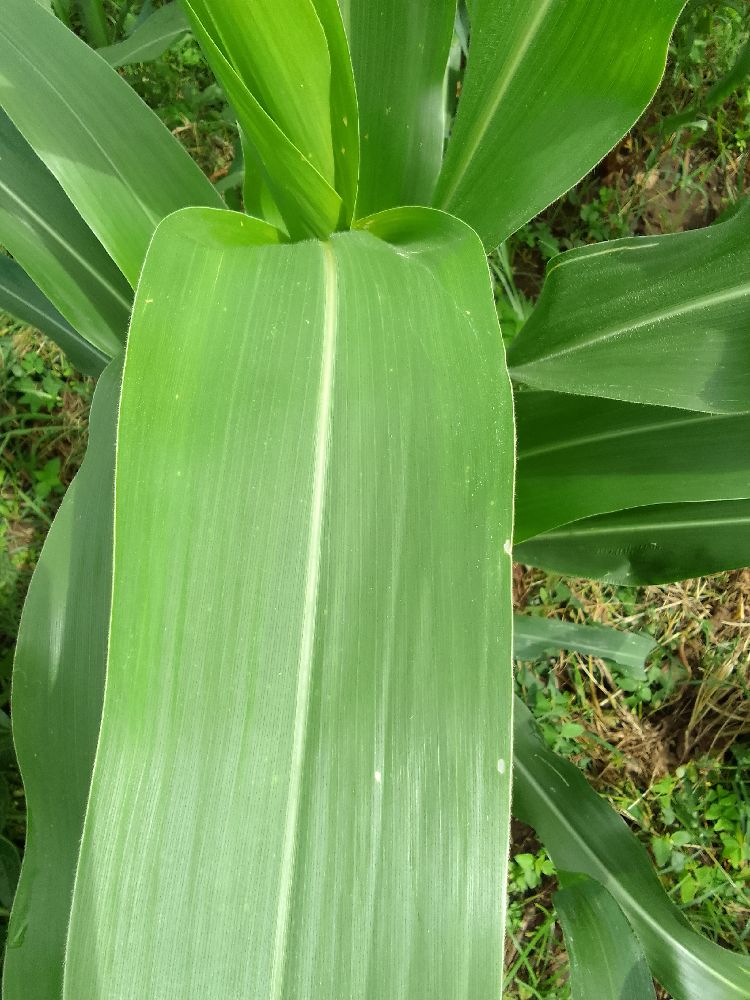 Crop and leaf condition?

maize, healthy
